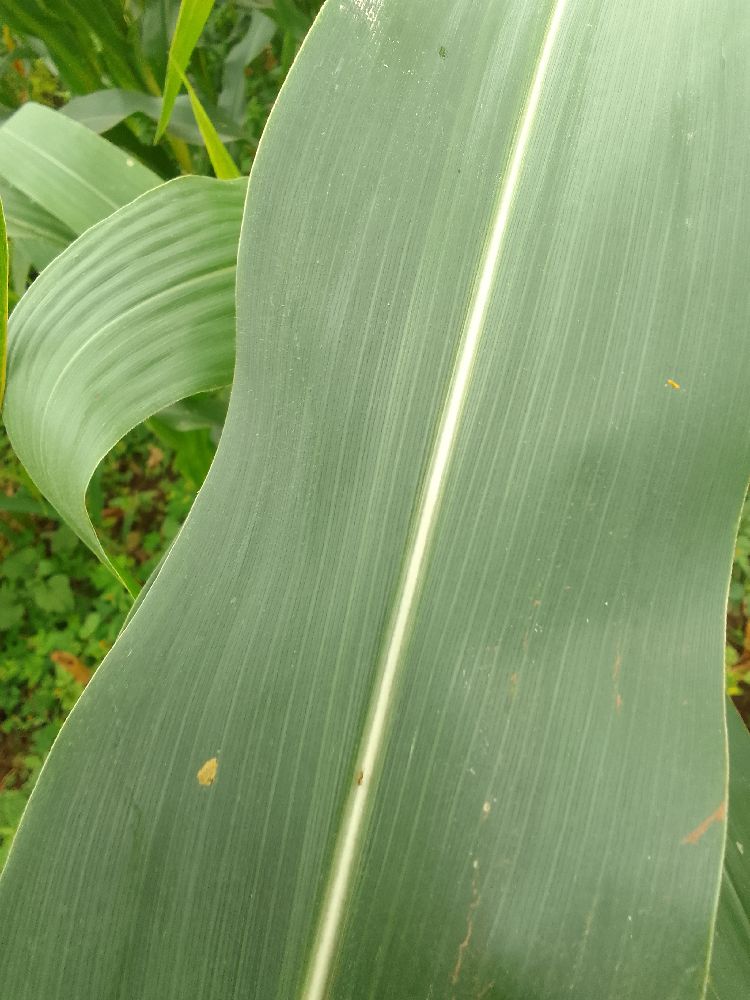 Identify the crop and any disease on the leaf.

maize, healthy
